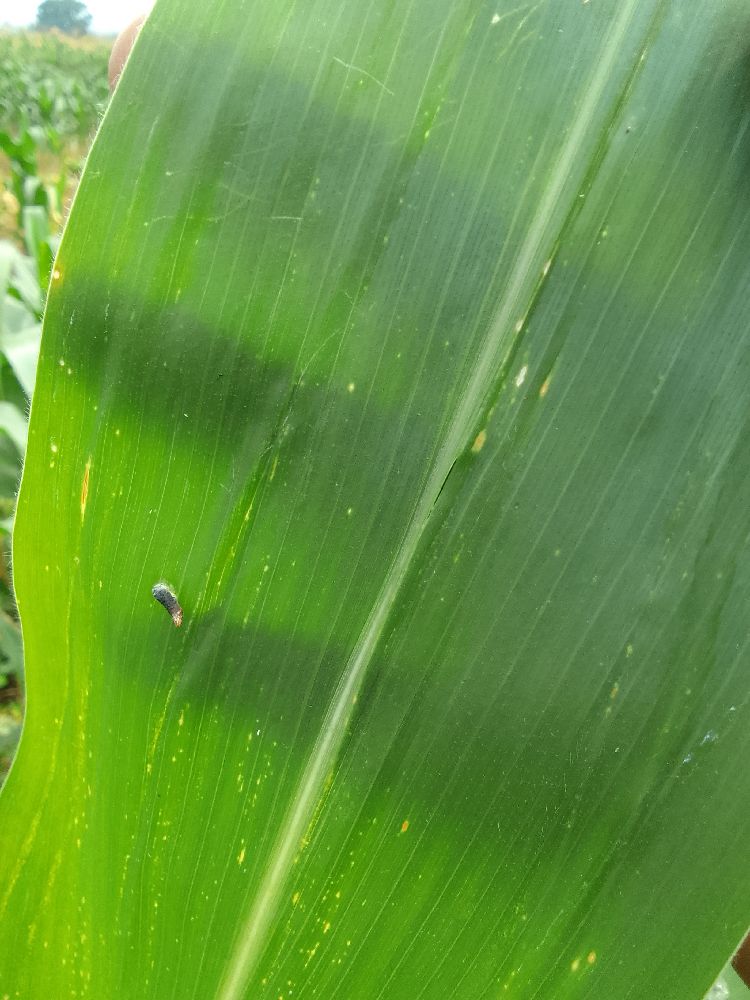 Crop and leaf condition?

maize, healthy
